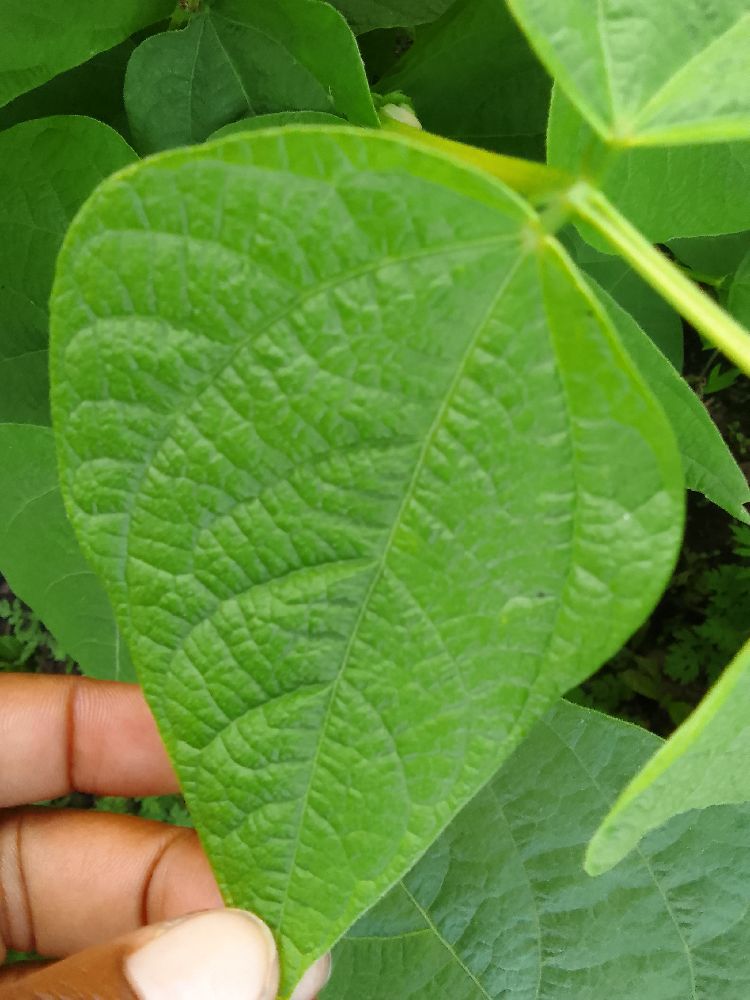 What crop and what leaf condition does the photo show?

common bean, healthy
